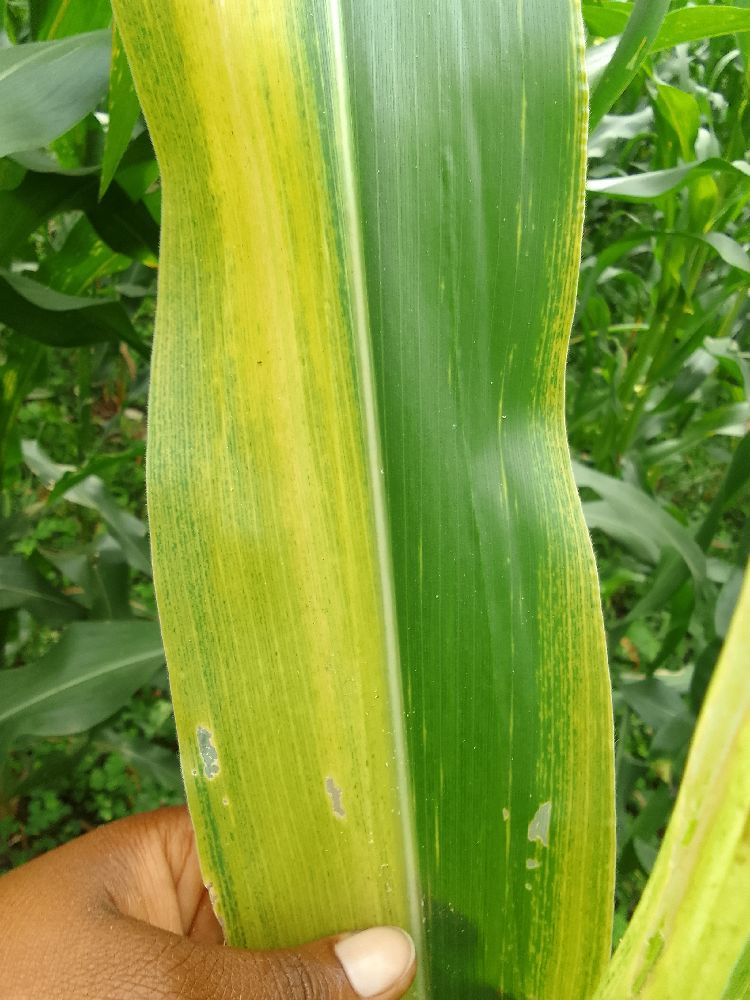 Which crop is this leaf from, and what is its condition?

maize, maize lethal necrosis
